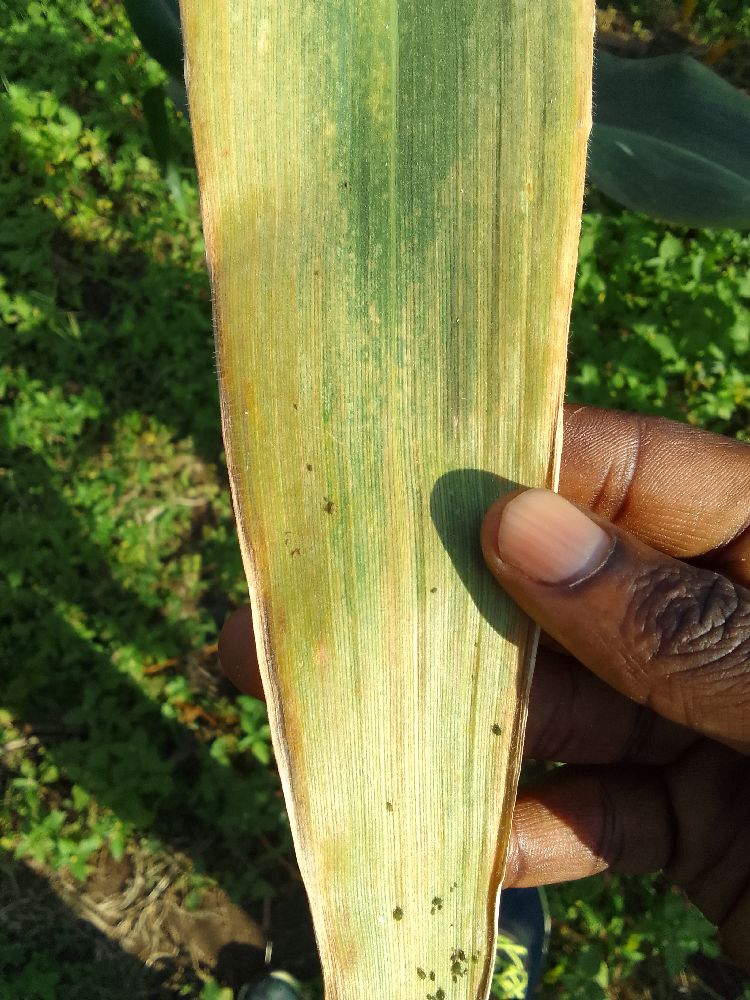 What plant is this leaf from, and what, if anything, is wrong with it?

maize, maize lethal necrosis
